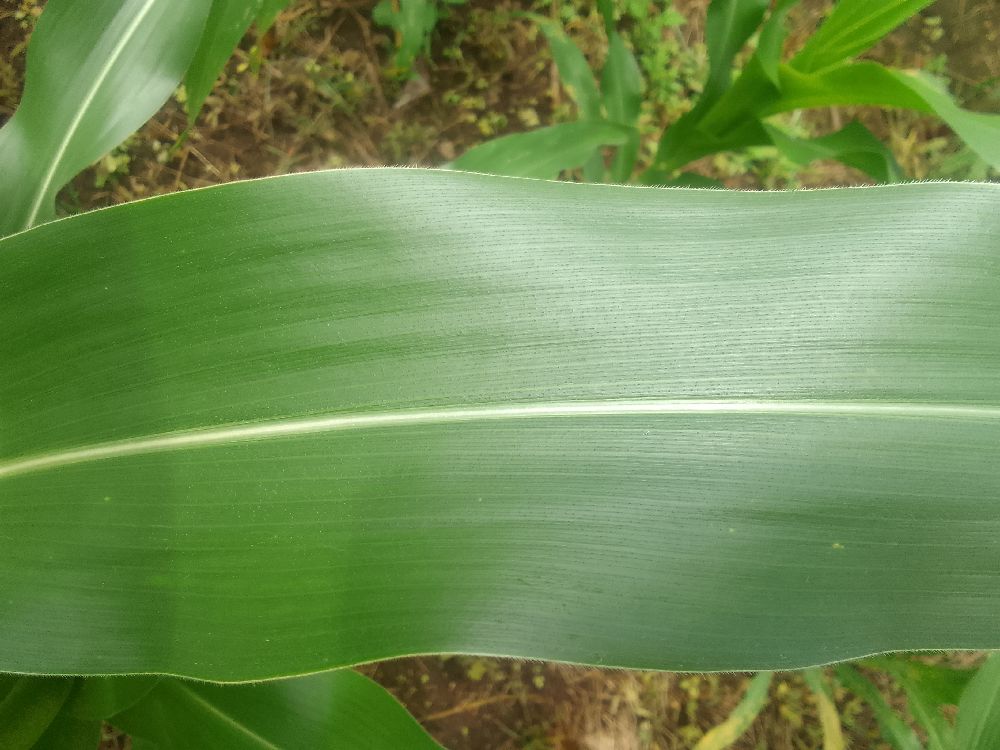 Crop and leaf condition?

maize, healthy
